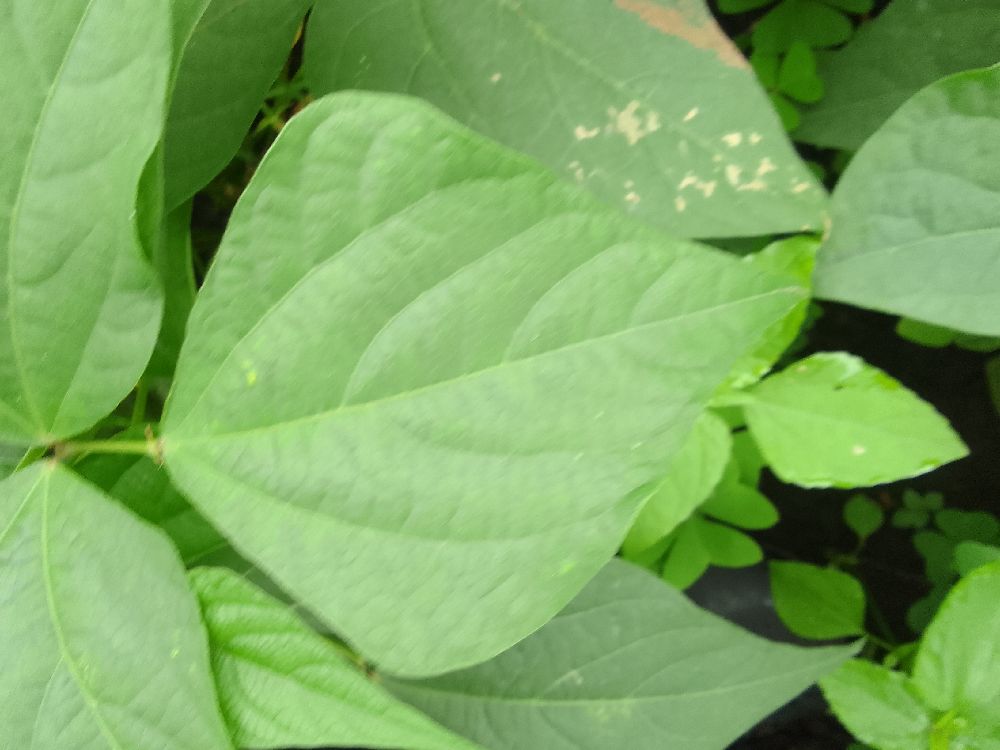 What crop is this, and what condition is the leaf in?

common bean, healthy
